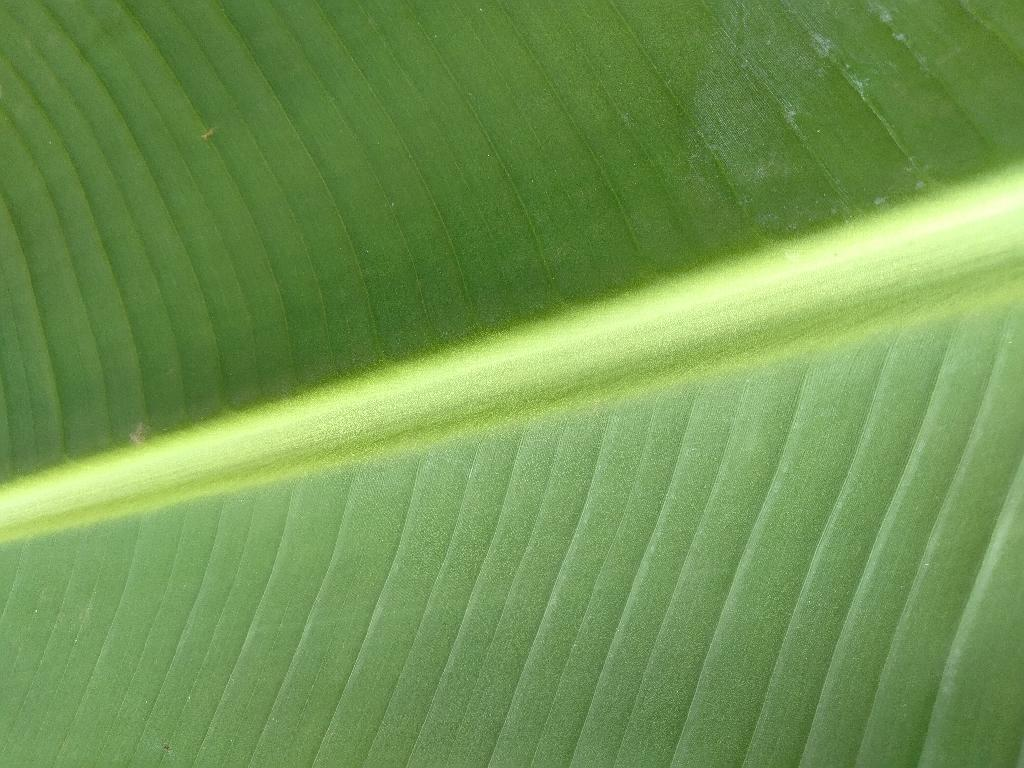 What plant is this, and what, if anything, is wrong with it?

banana, healthy
